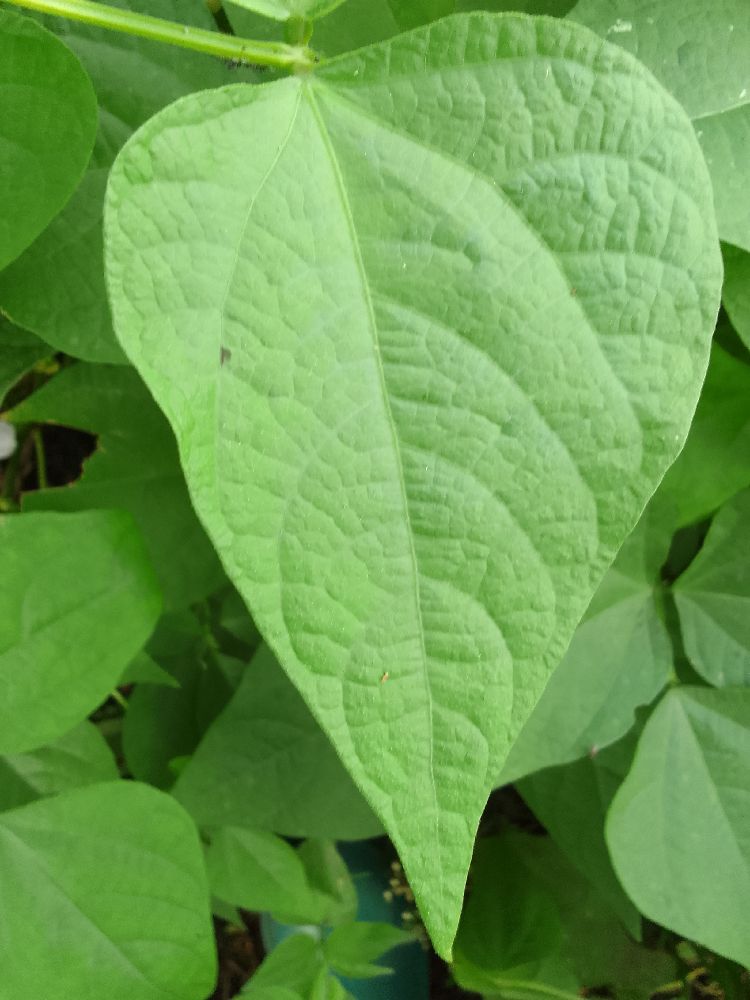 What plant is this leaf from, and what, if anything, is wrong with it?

common bean, healthy
